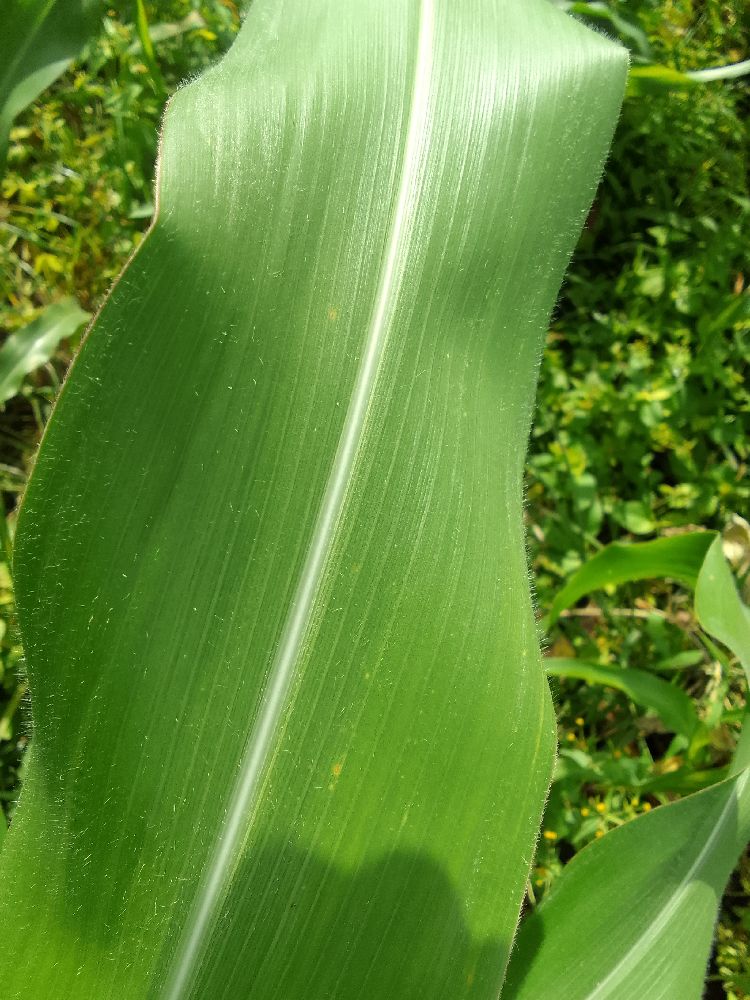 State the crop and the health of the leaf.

maize, healthy
